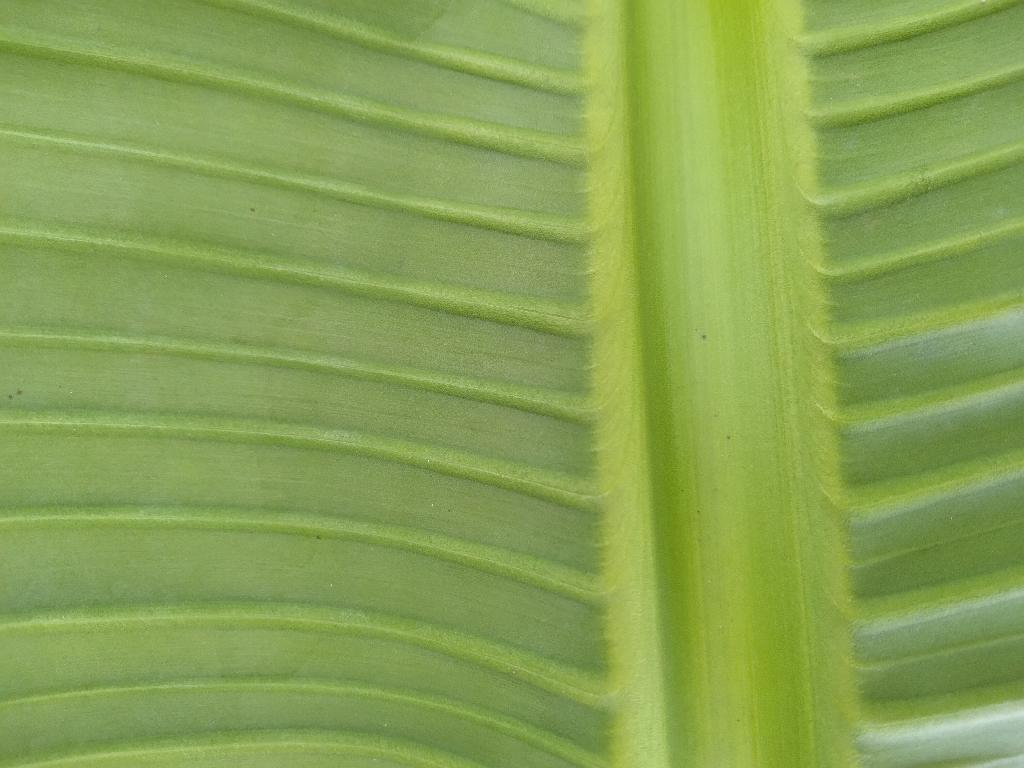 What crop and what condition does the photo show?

banana, healthy
